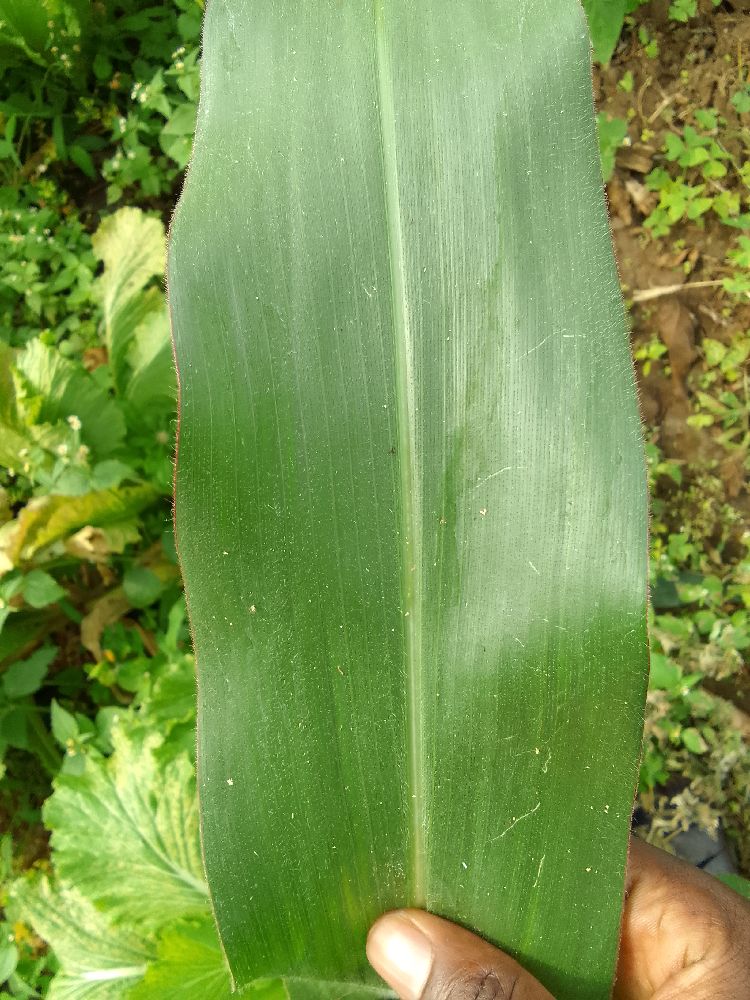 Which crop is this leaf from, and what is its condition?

maize, healthy
